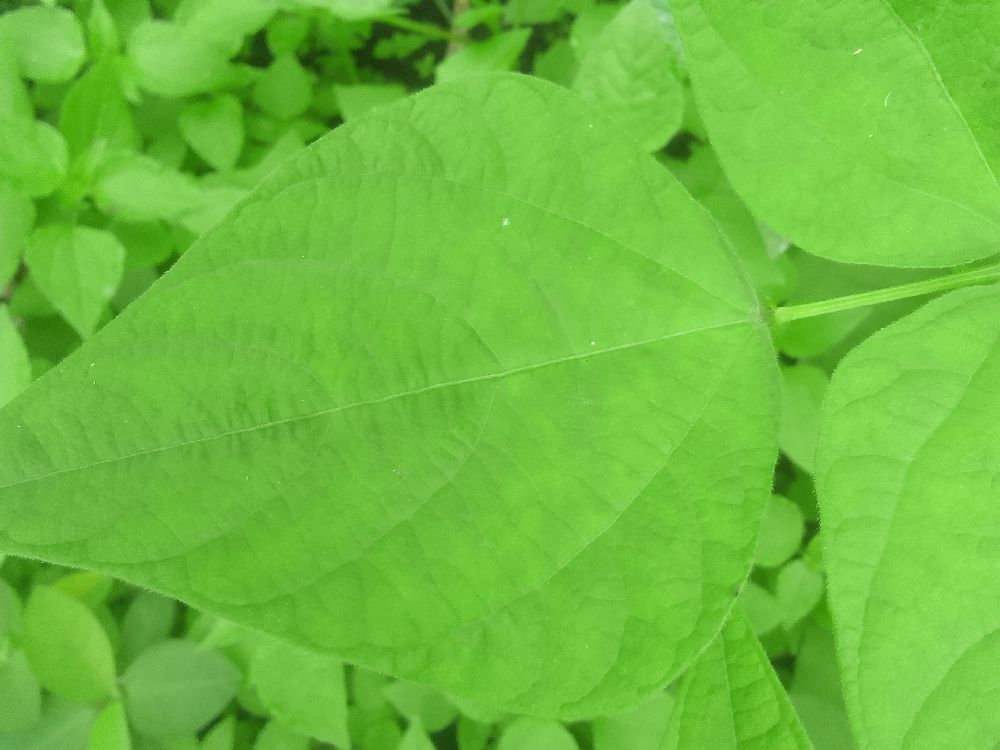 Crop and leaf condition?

common bean, healthy
